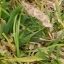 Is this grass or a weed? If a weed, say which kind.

grass
